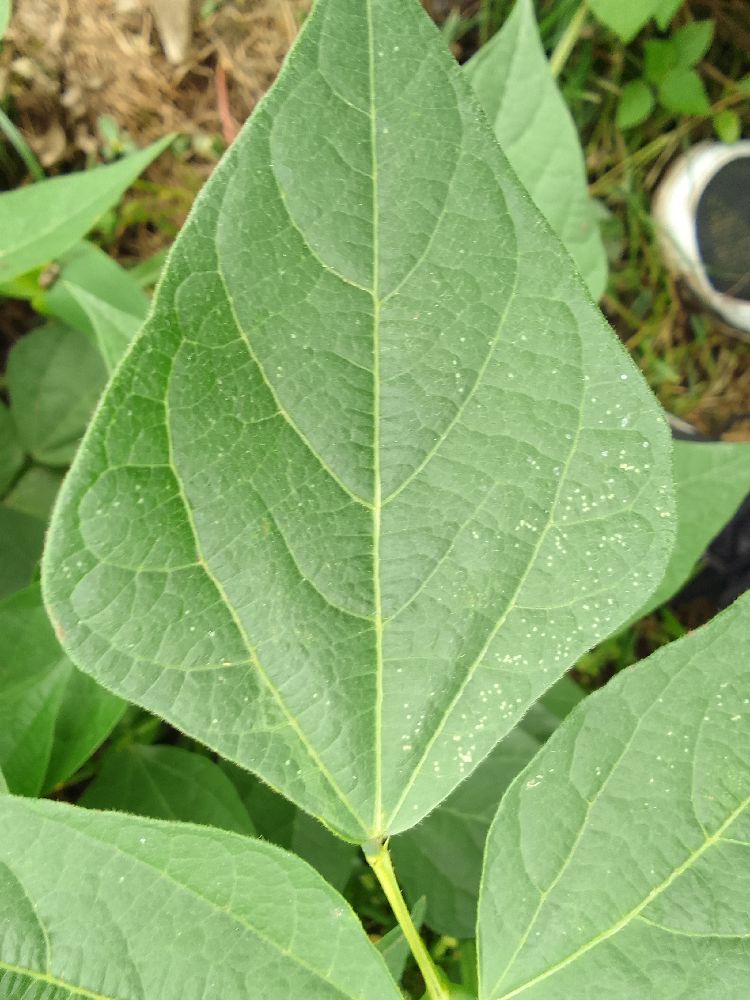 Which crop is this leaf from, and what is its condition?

common bean, healthy
